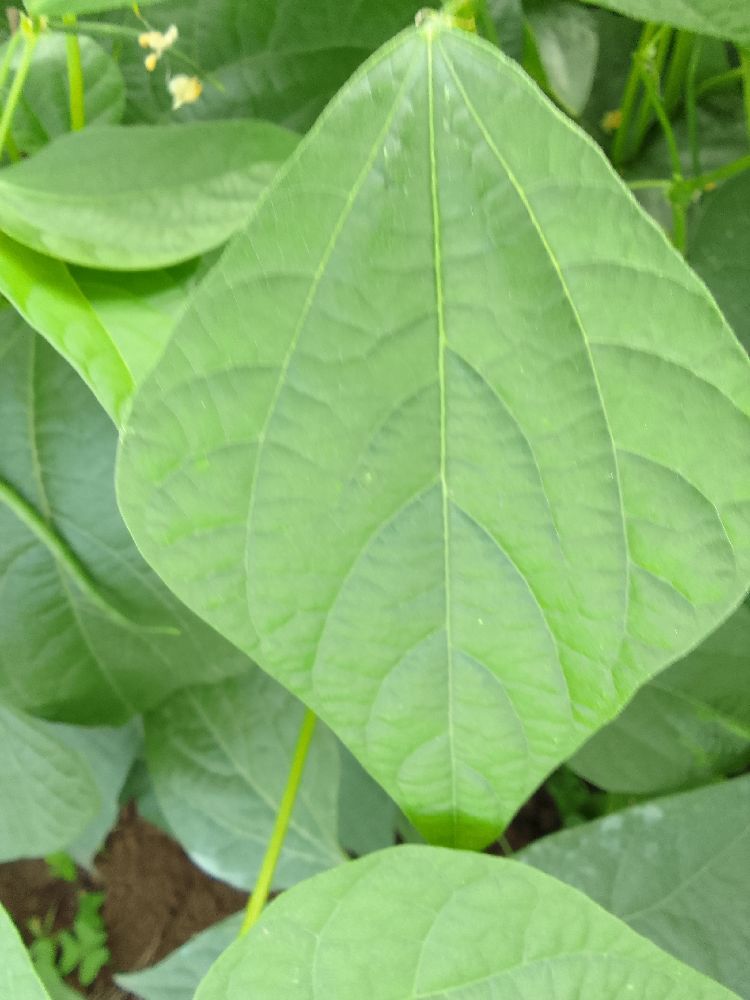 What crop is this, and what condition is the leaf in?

common bean, healthy
